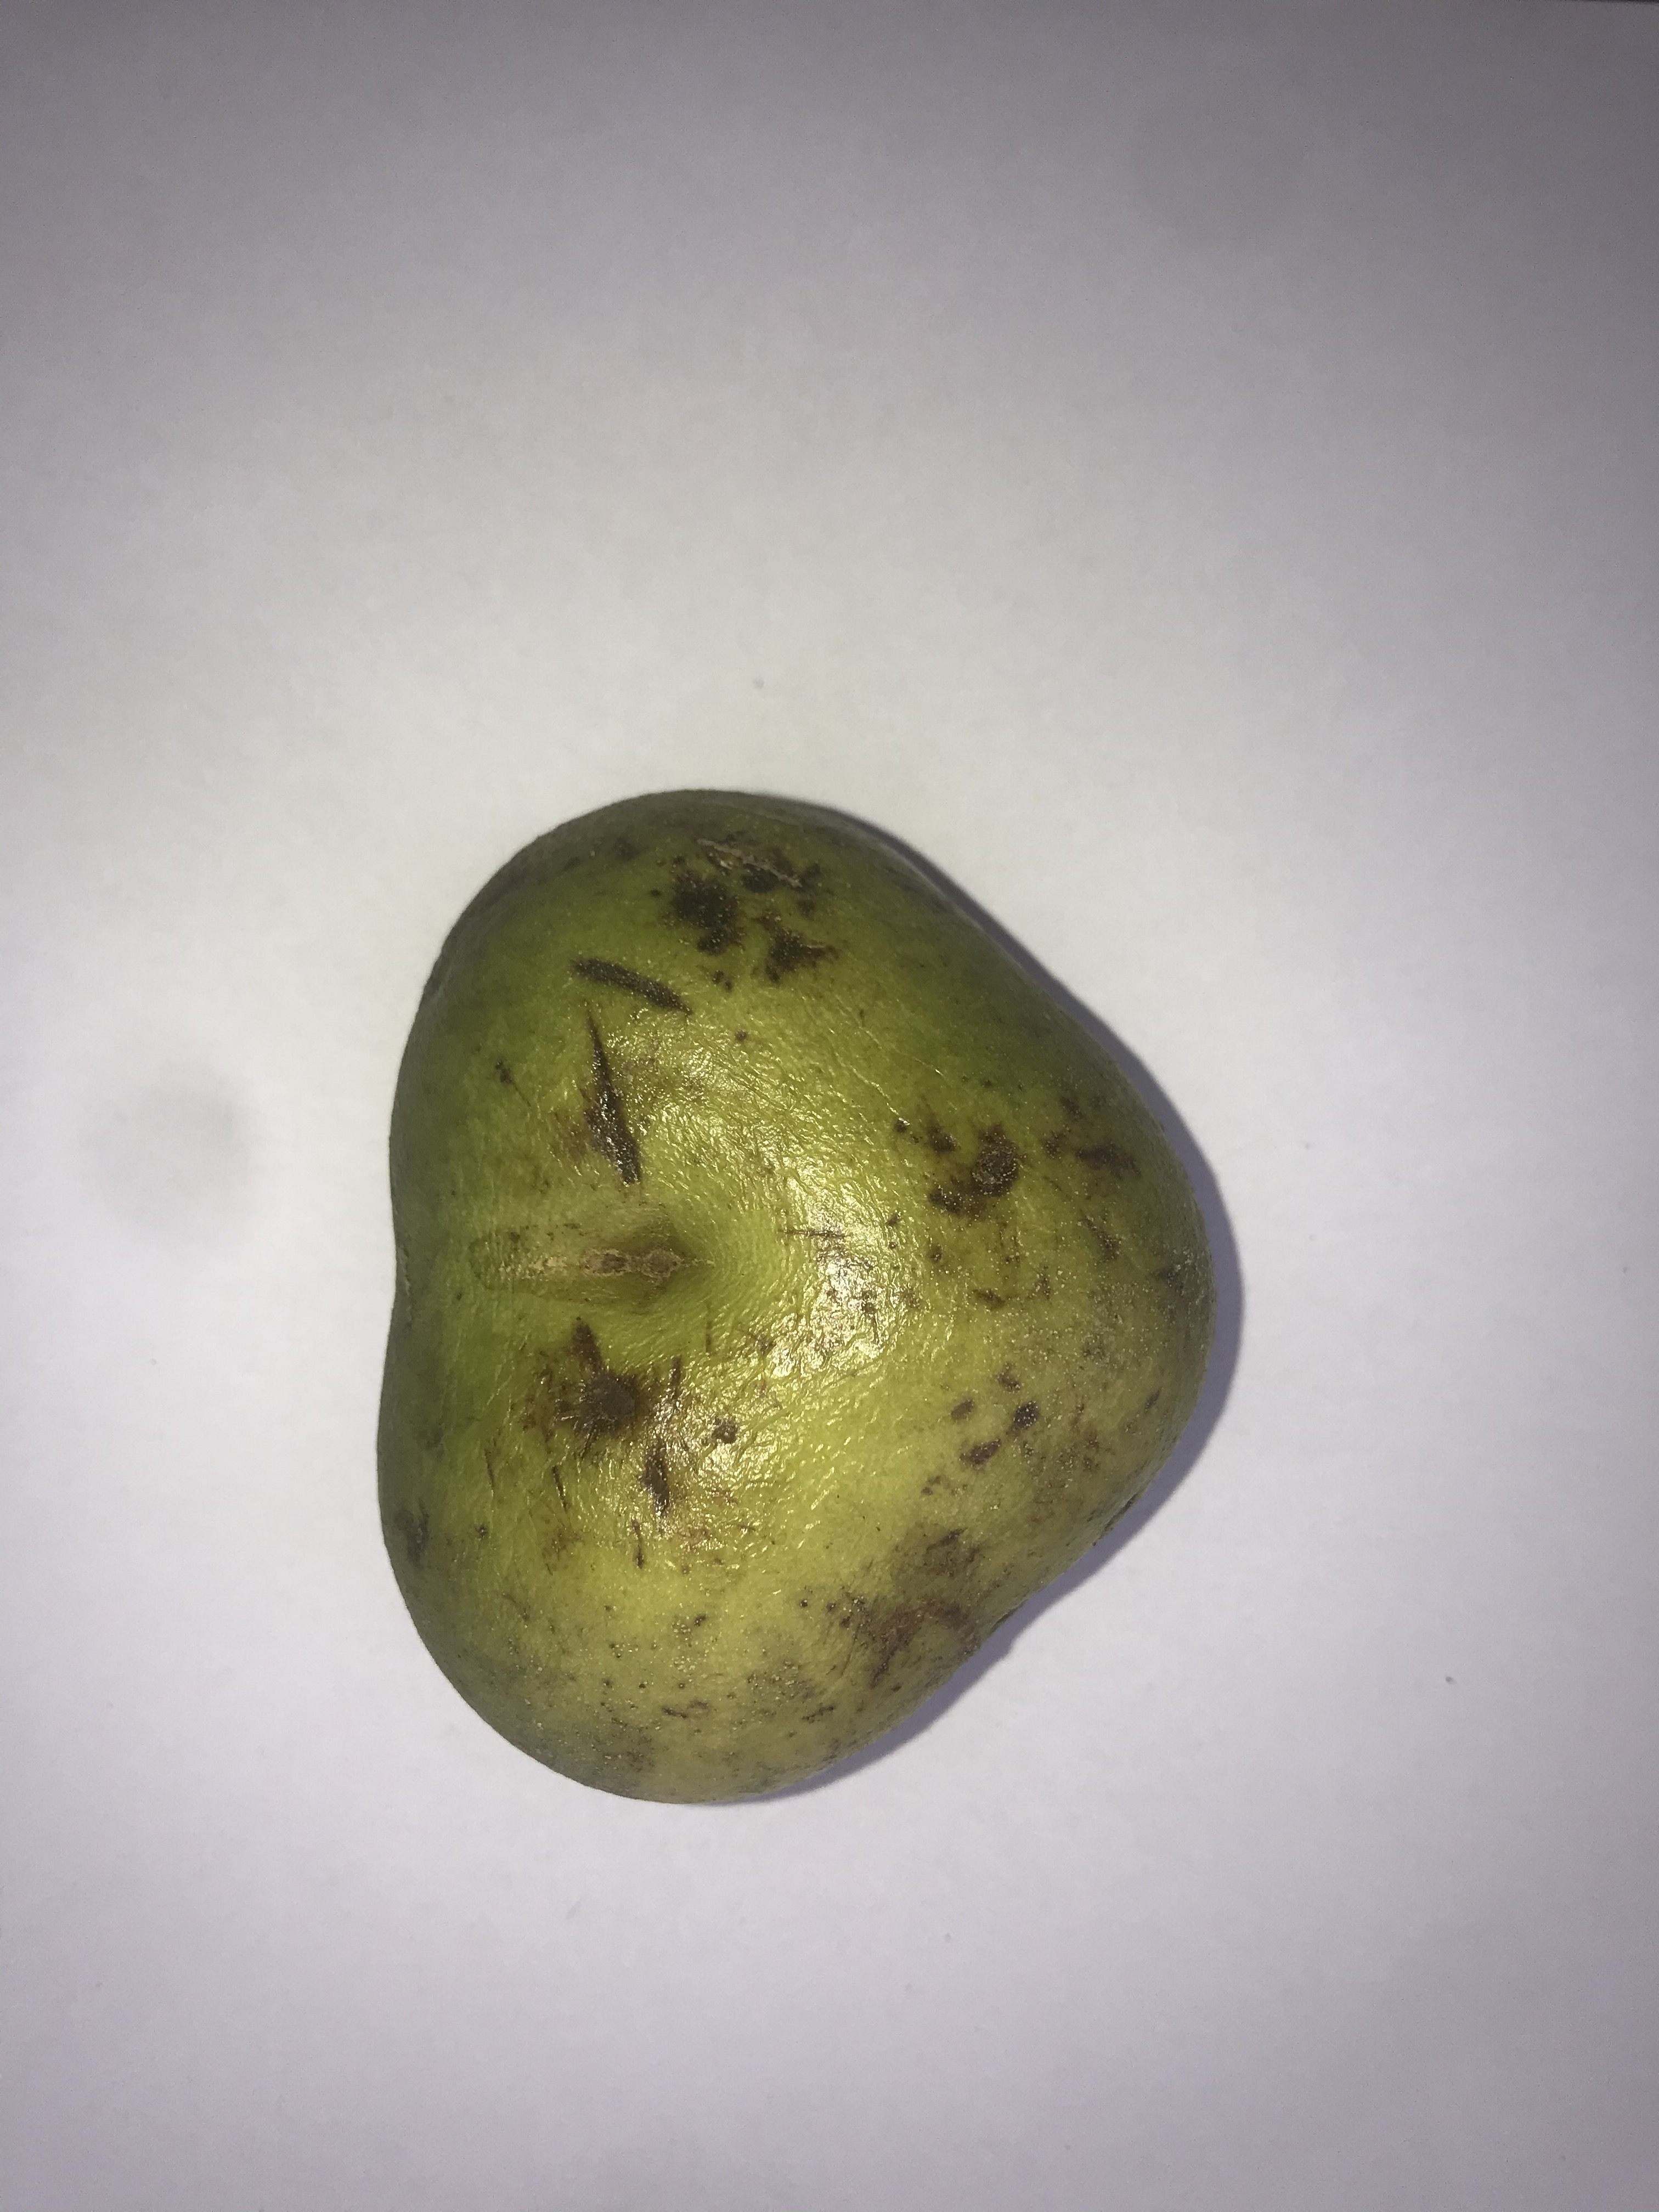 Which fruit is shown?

pequi
